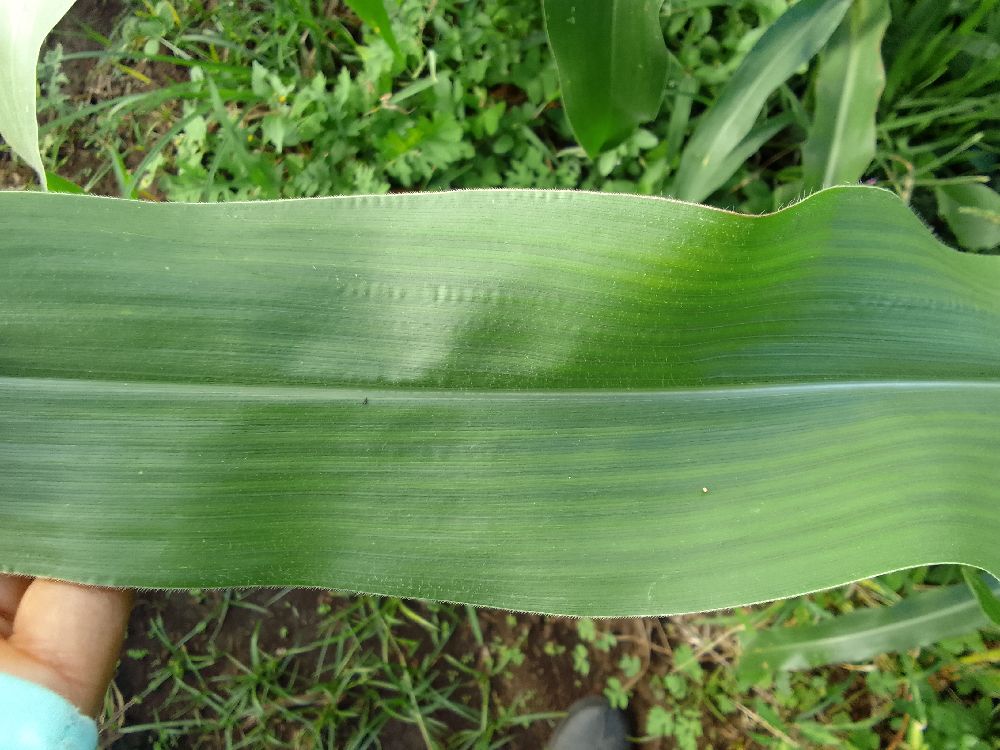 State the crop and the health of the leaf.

maize, healthy
